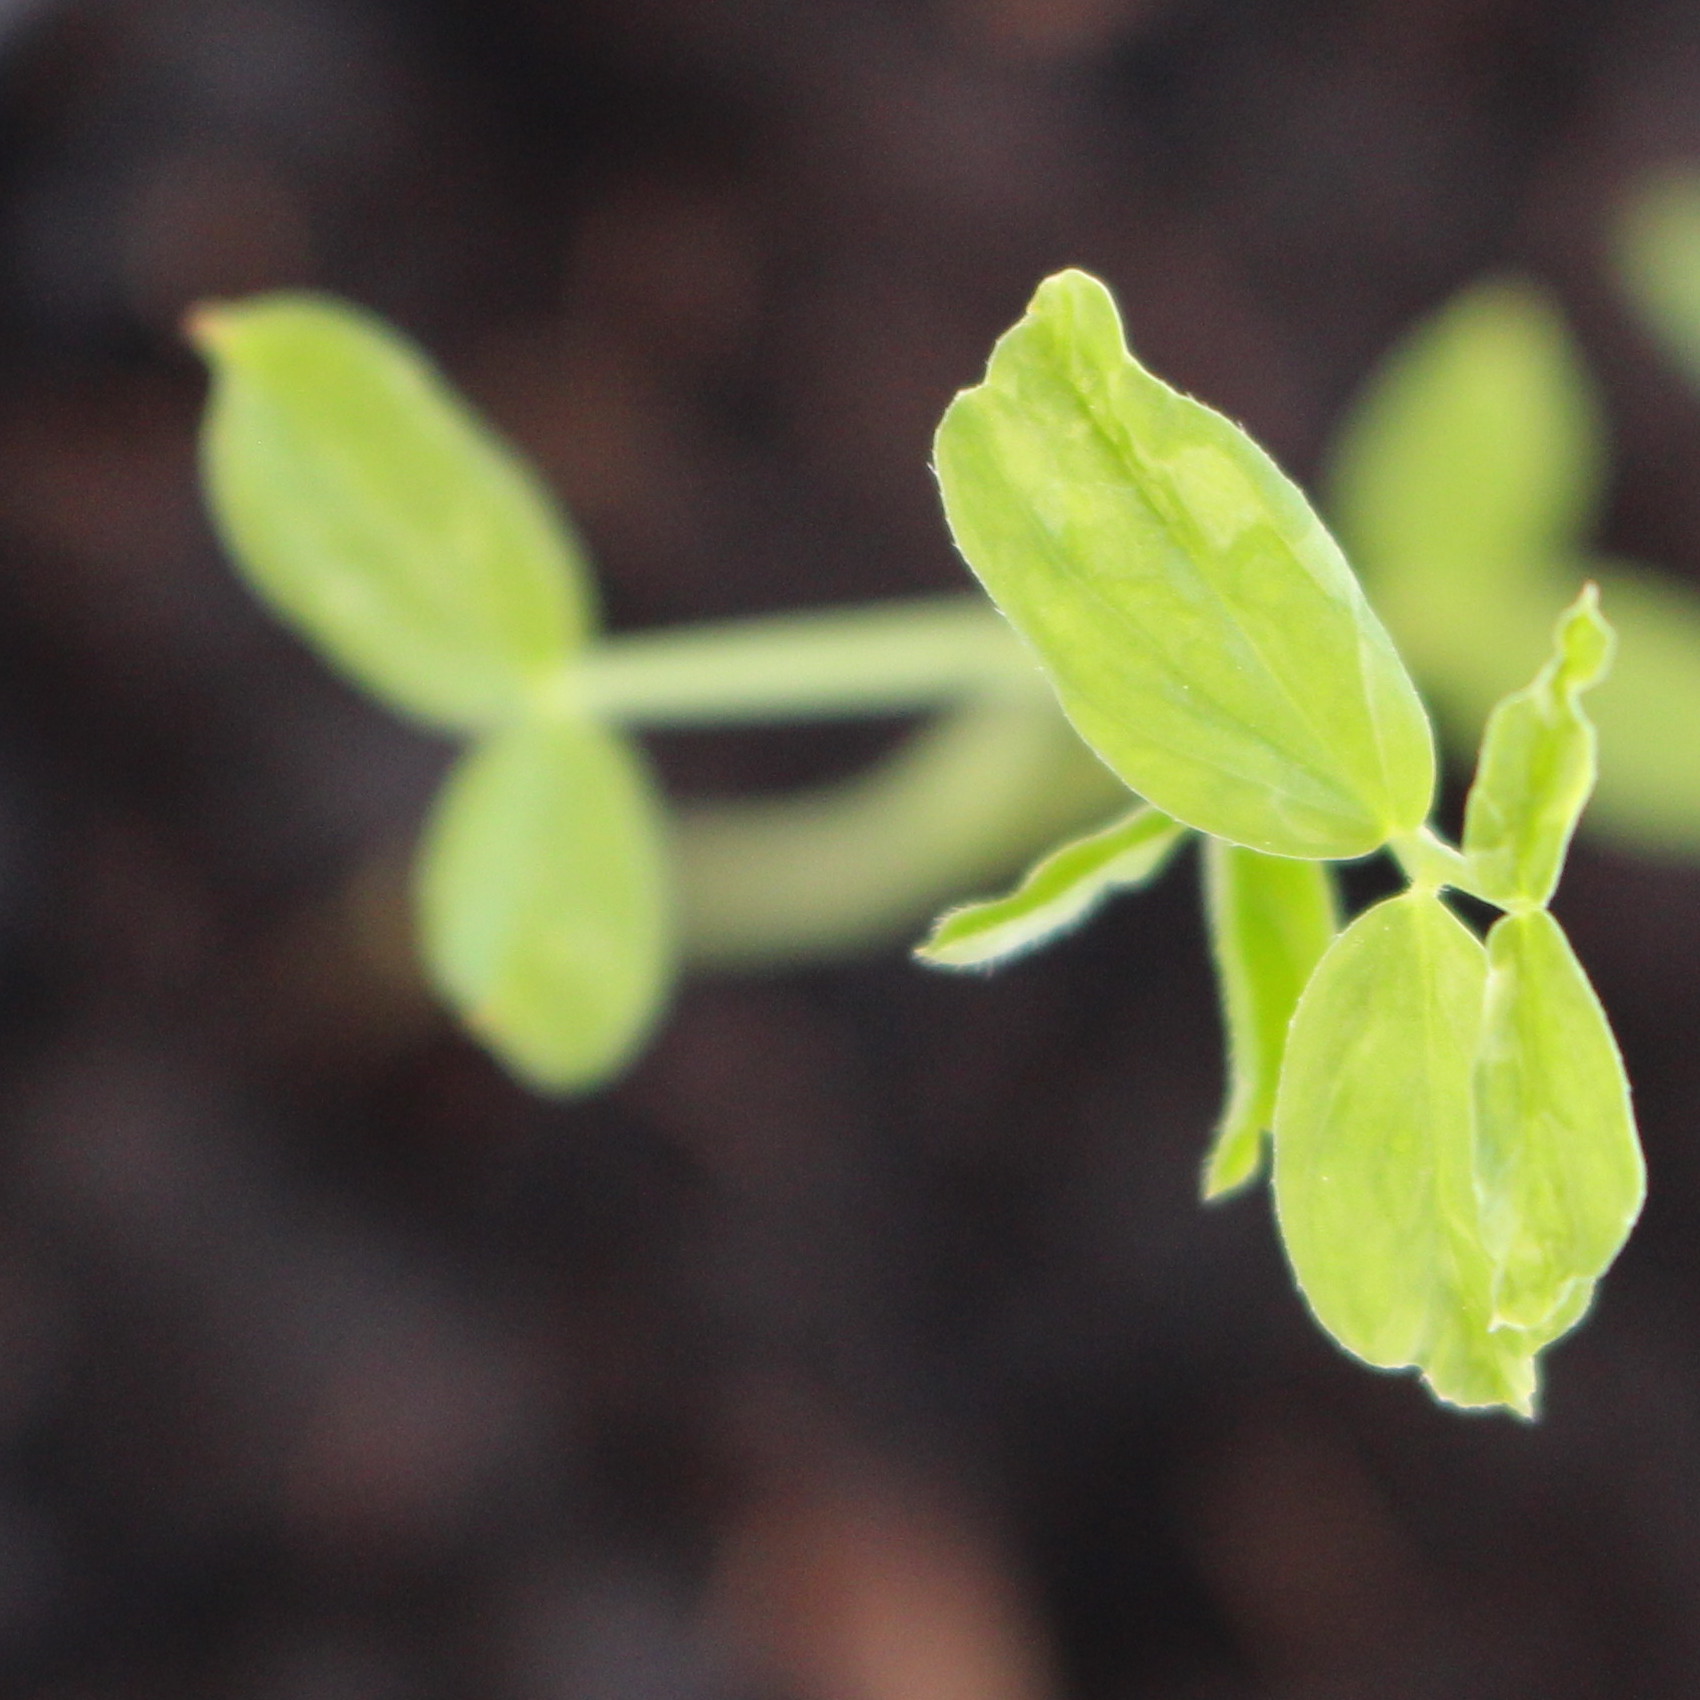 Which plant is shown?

Vicia sativa
